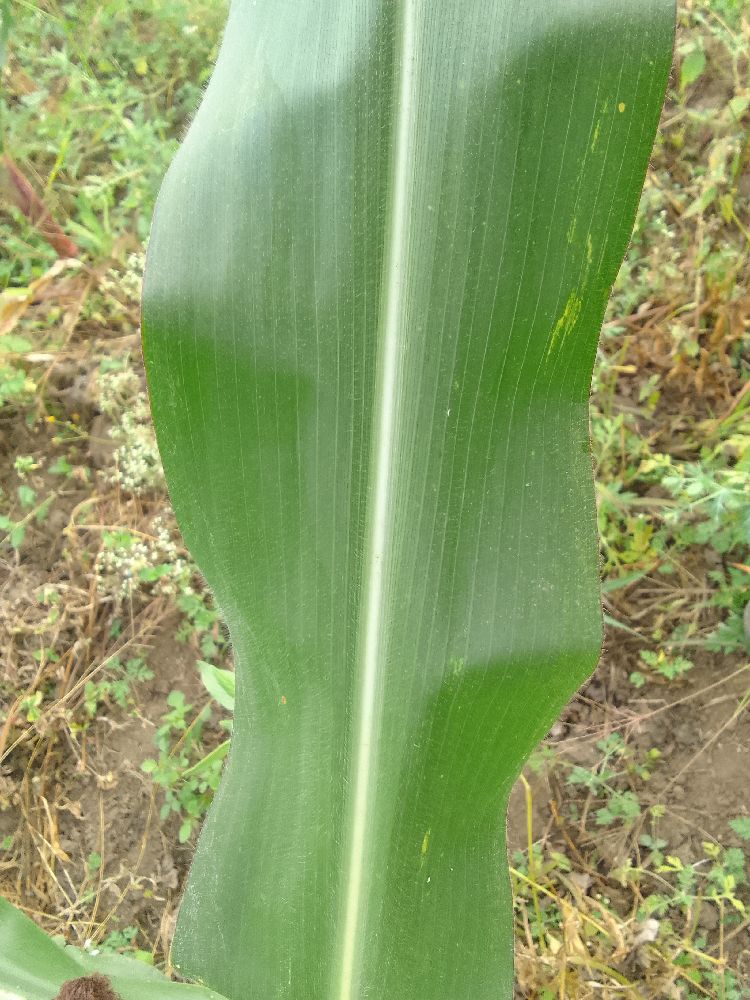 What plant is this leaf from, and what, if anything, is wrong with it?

maize, healthy
